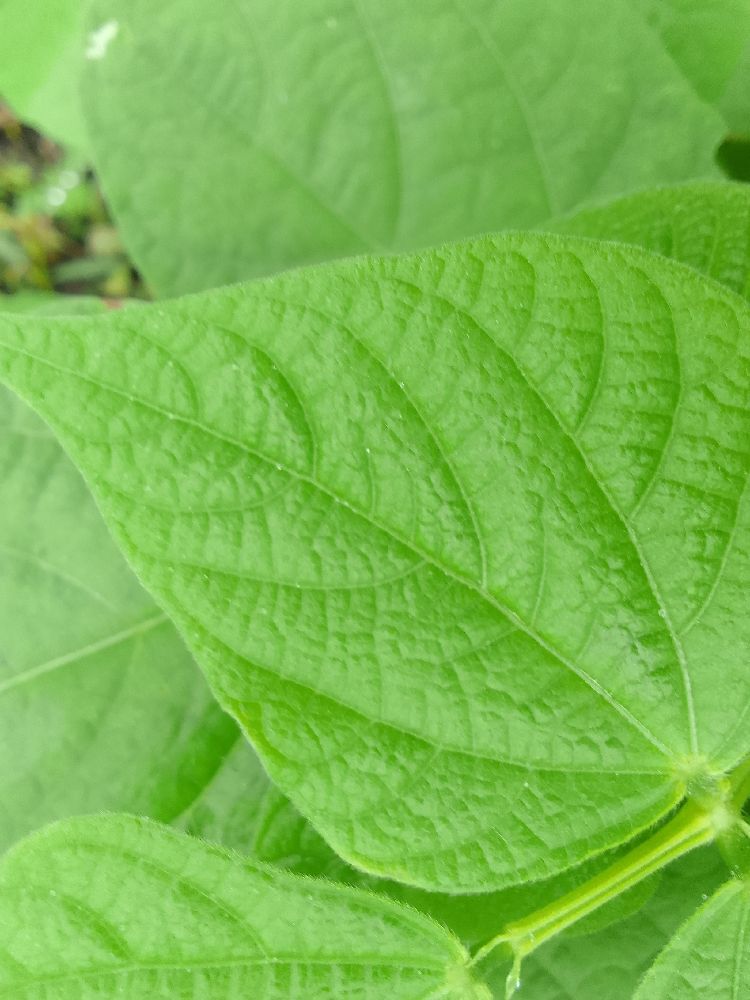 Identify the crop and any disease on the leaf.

common bean, healthy
